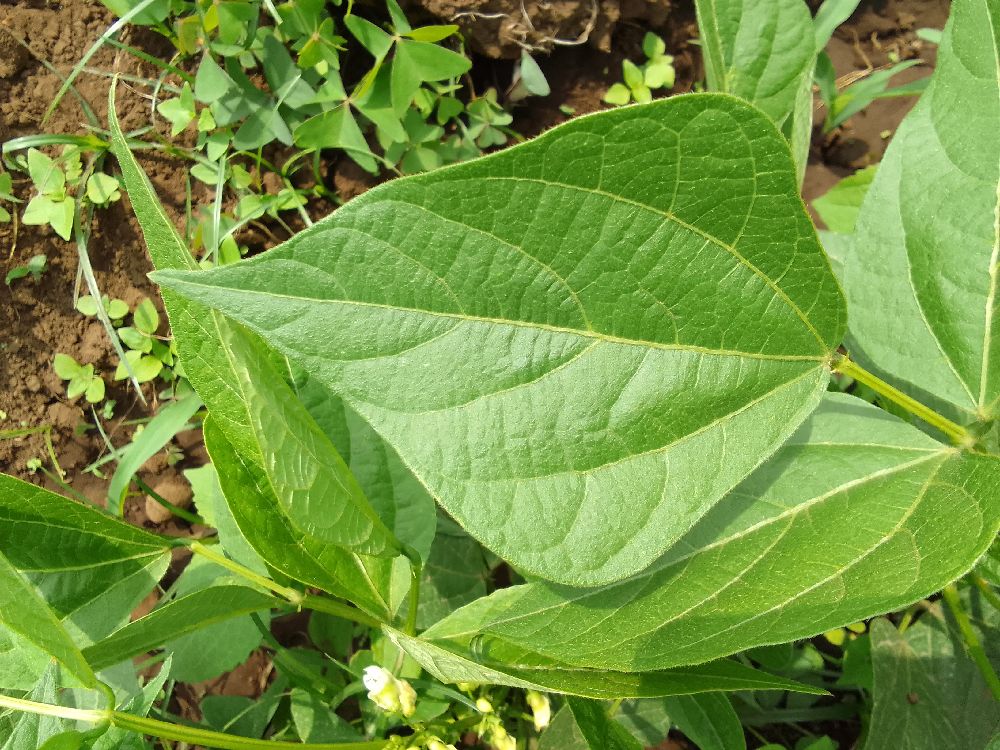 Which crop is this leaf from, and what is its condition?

common bean, healthy
